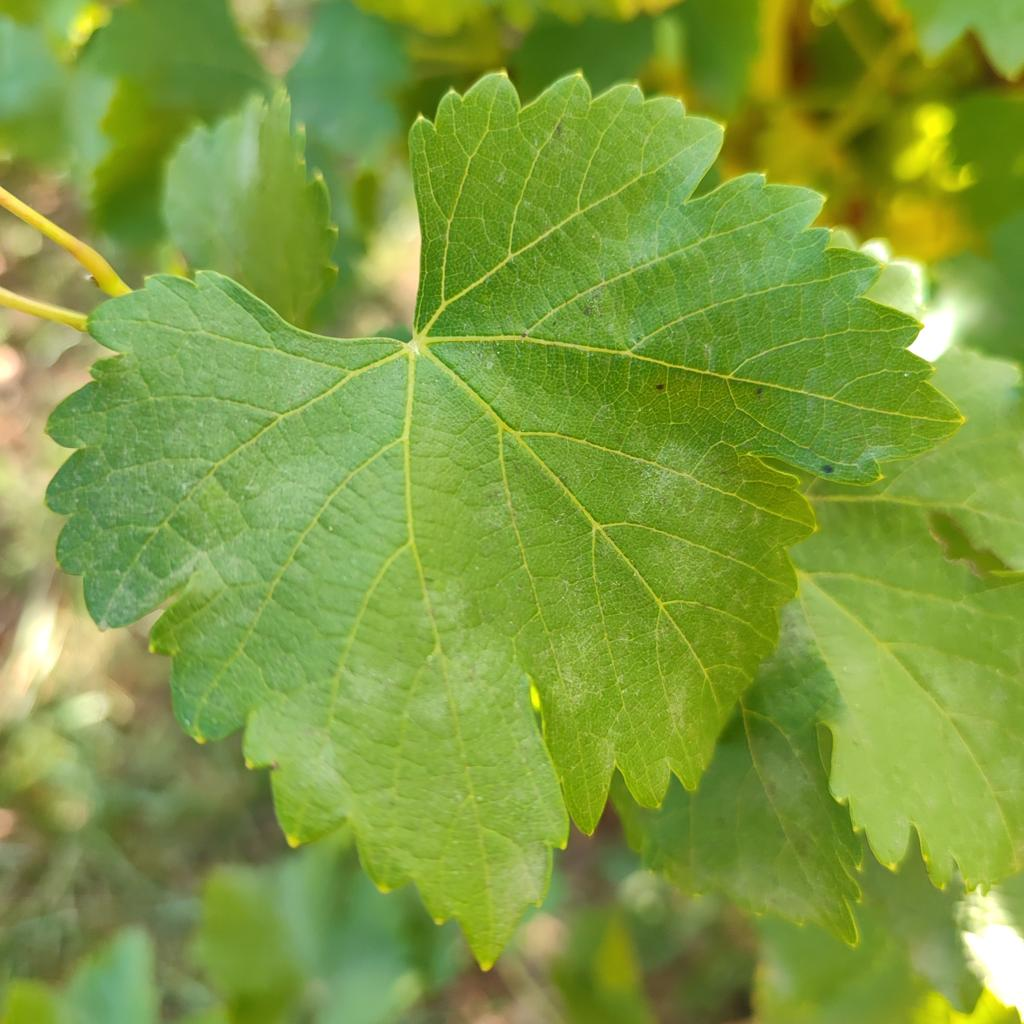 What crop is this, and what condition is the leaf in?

grapevine, powdery mildew
